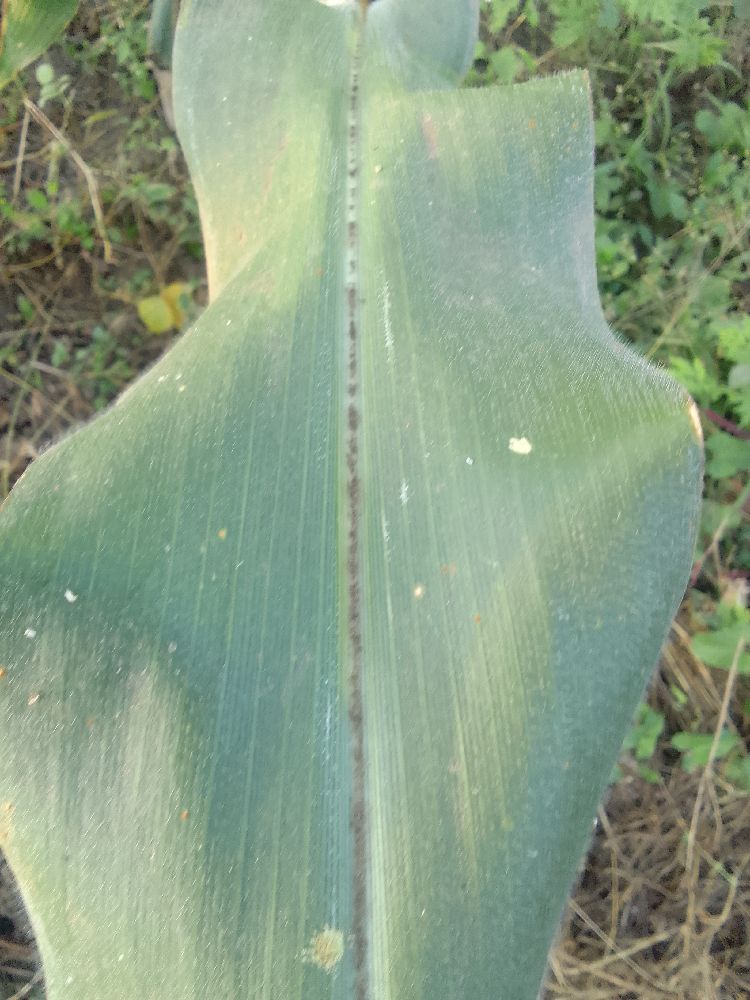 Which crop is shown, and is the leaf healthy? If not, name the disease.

maize, healthy
